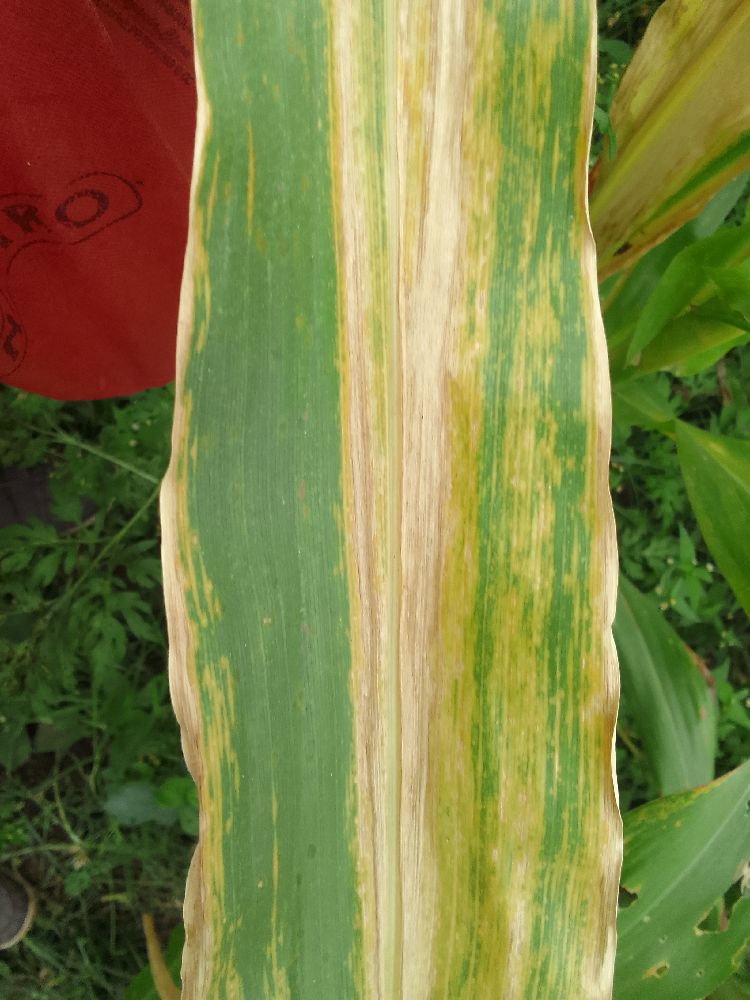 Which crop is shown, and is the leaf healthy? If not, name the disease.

maize, maize lethal necrosis
